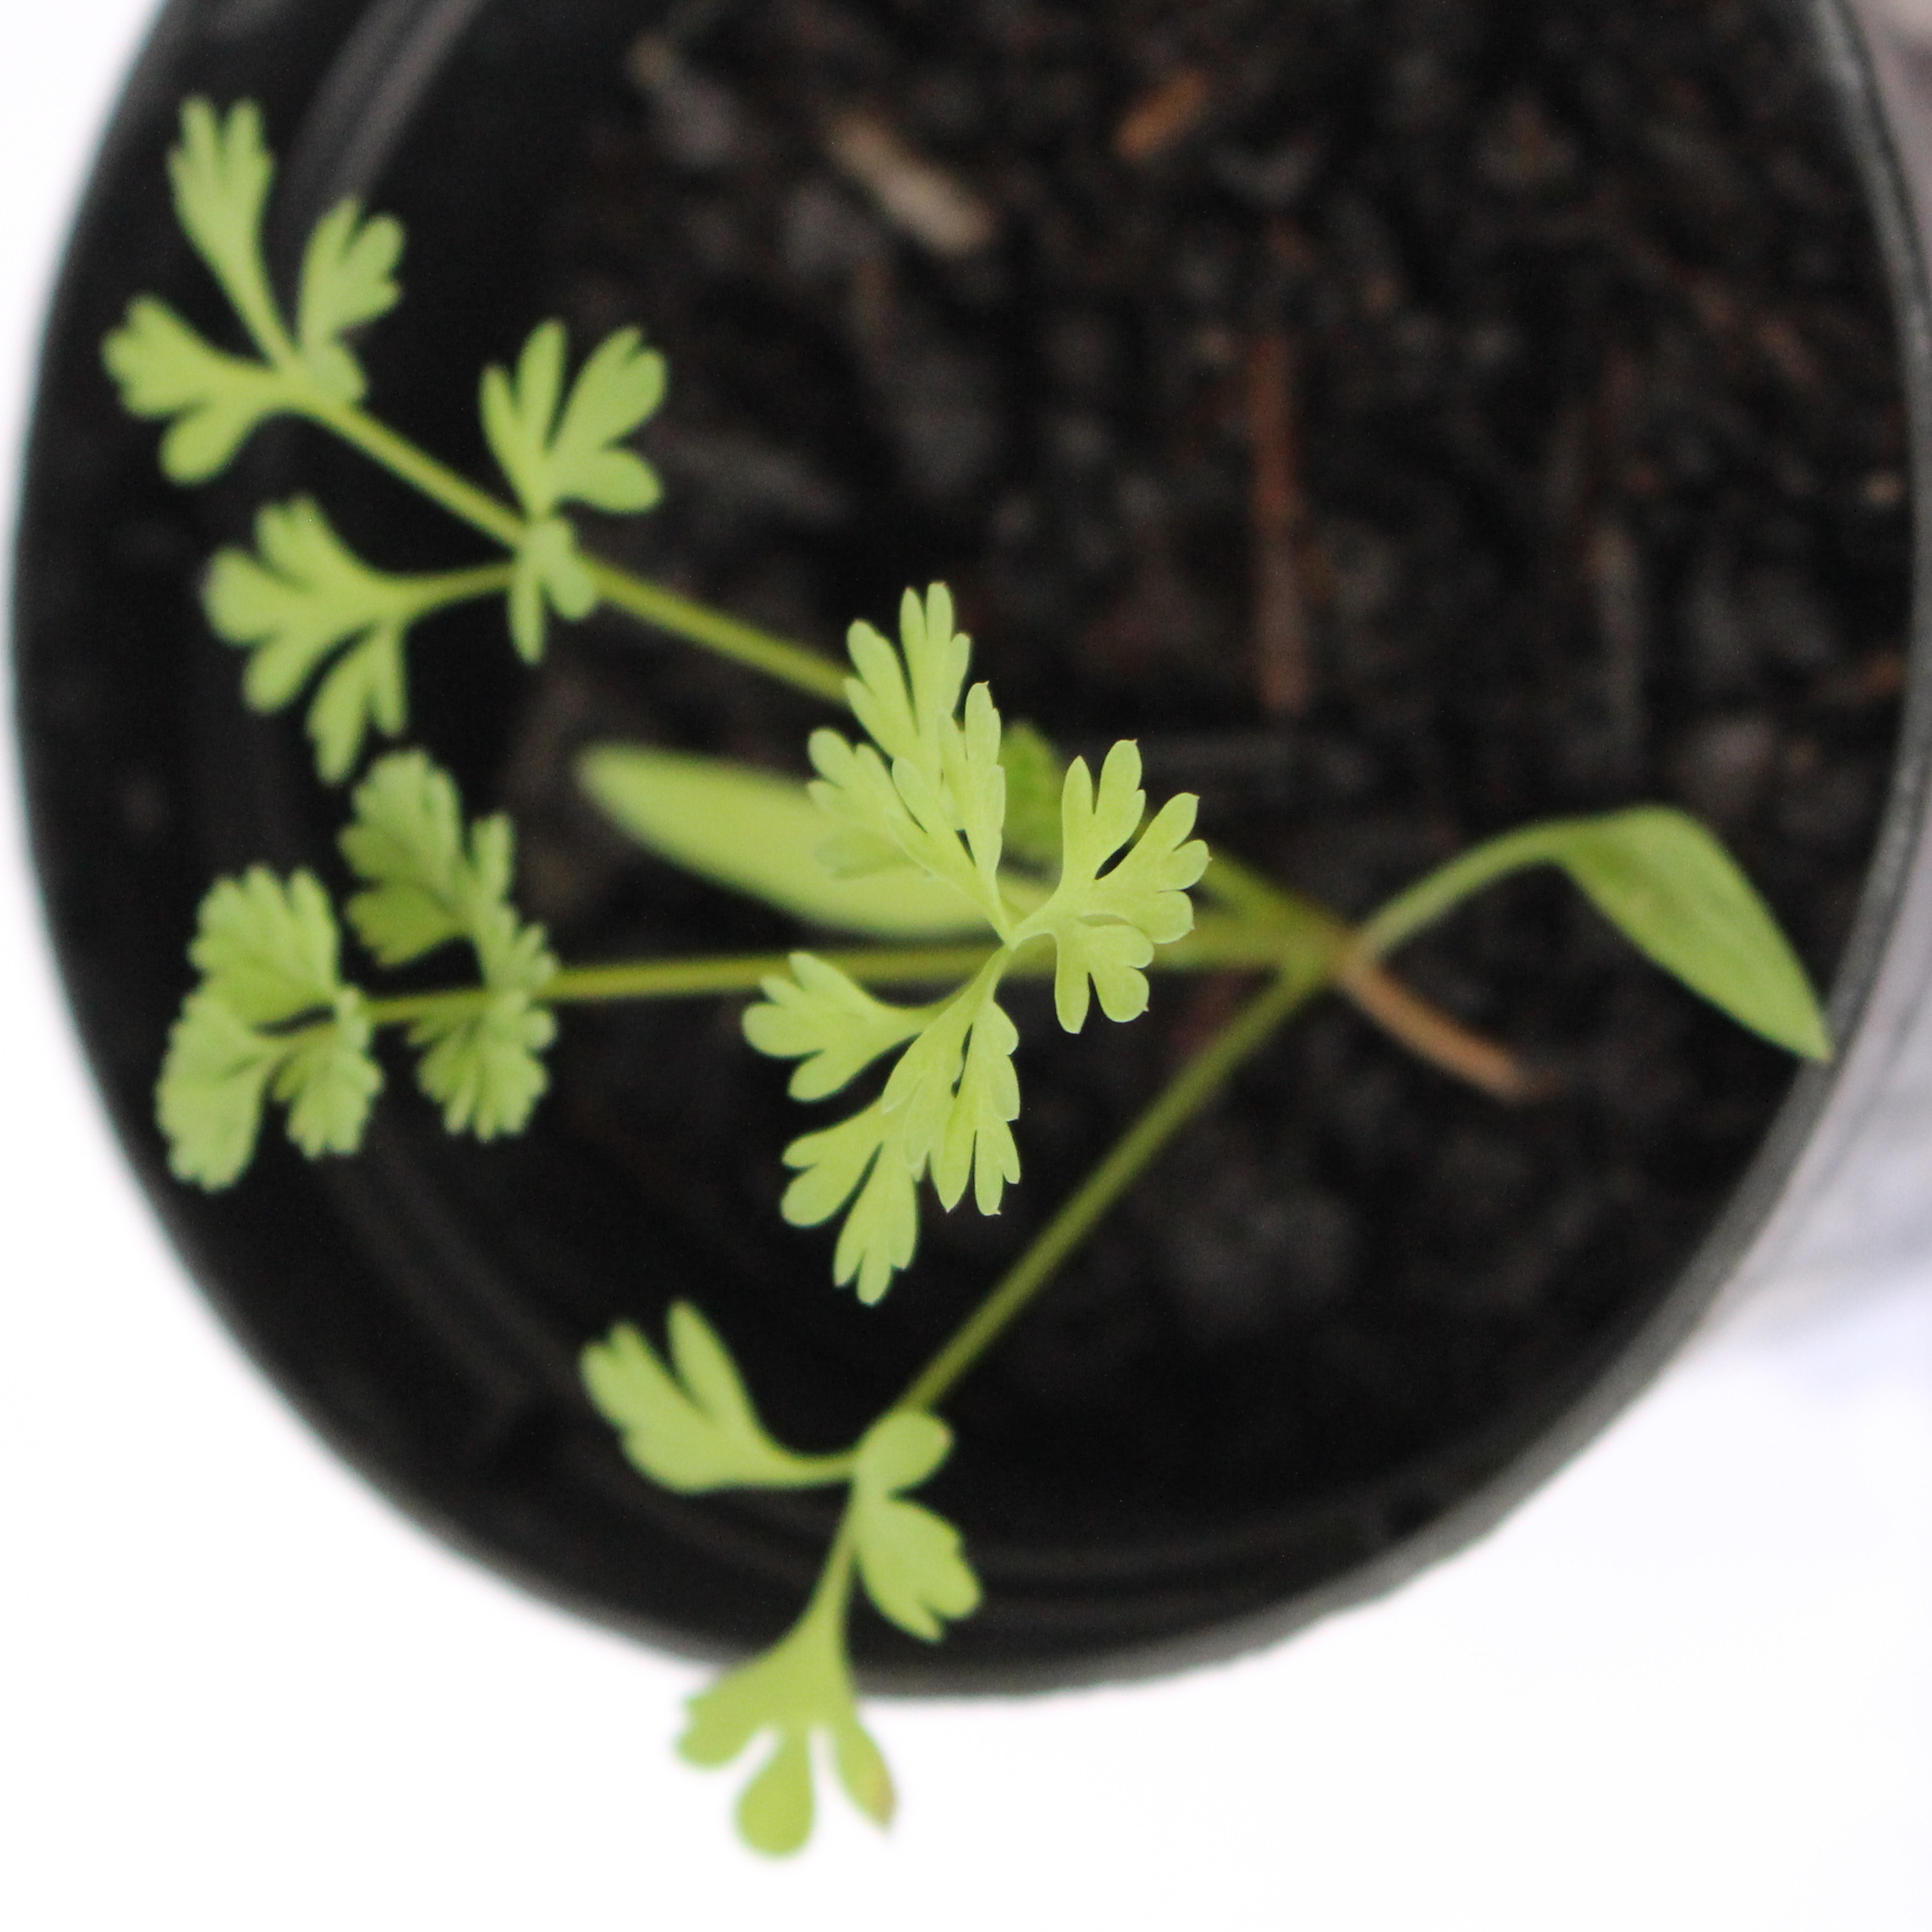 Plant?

Fumaria officinalis
